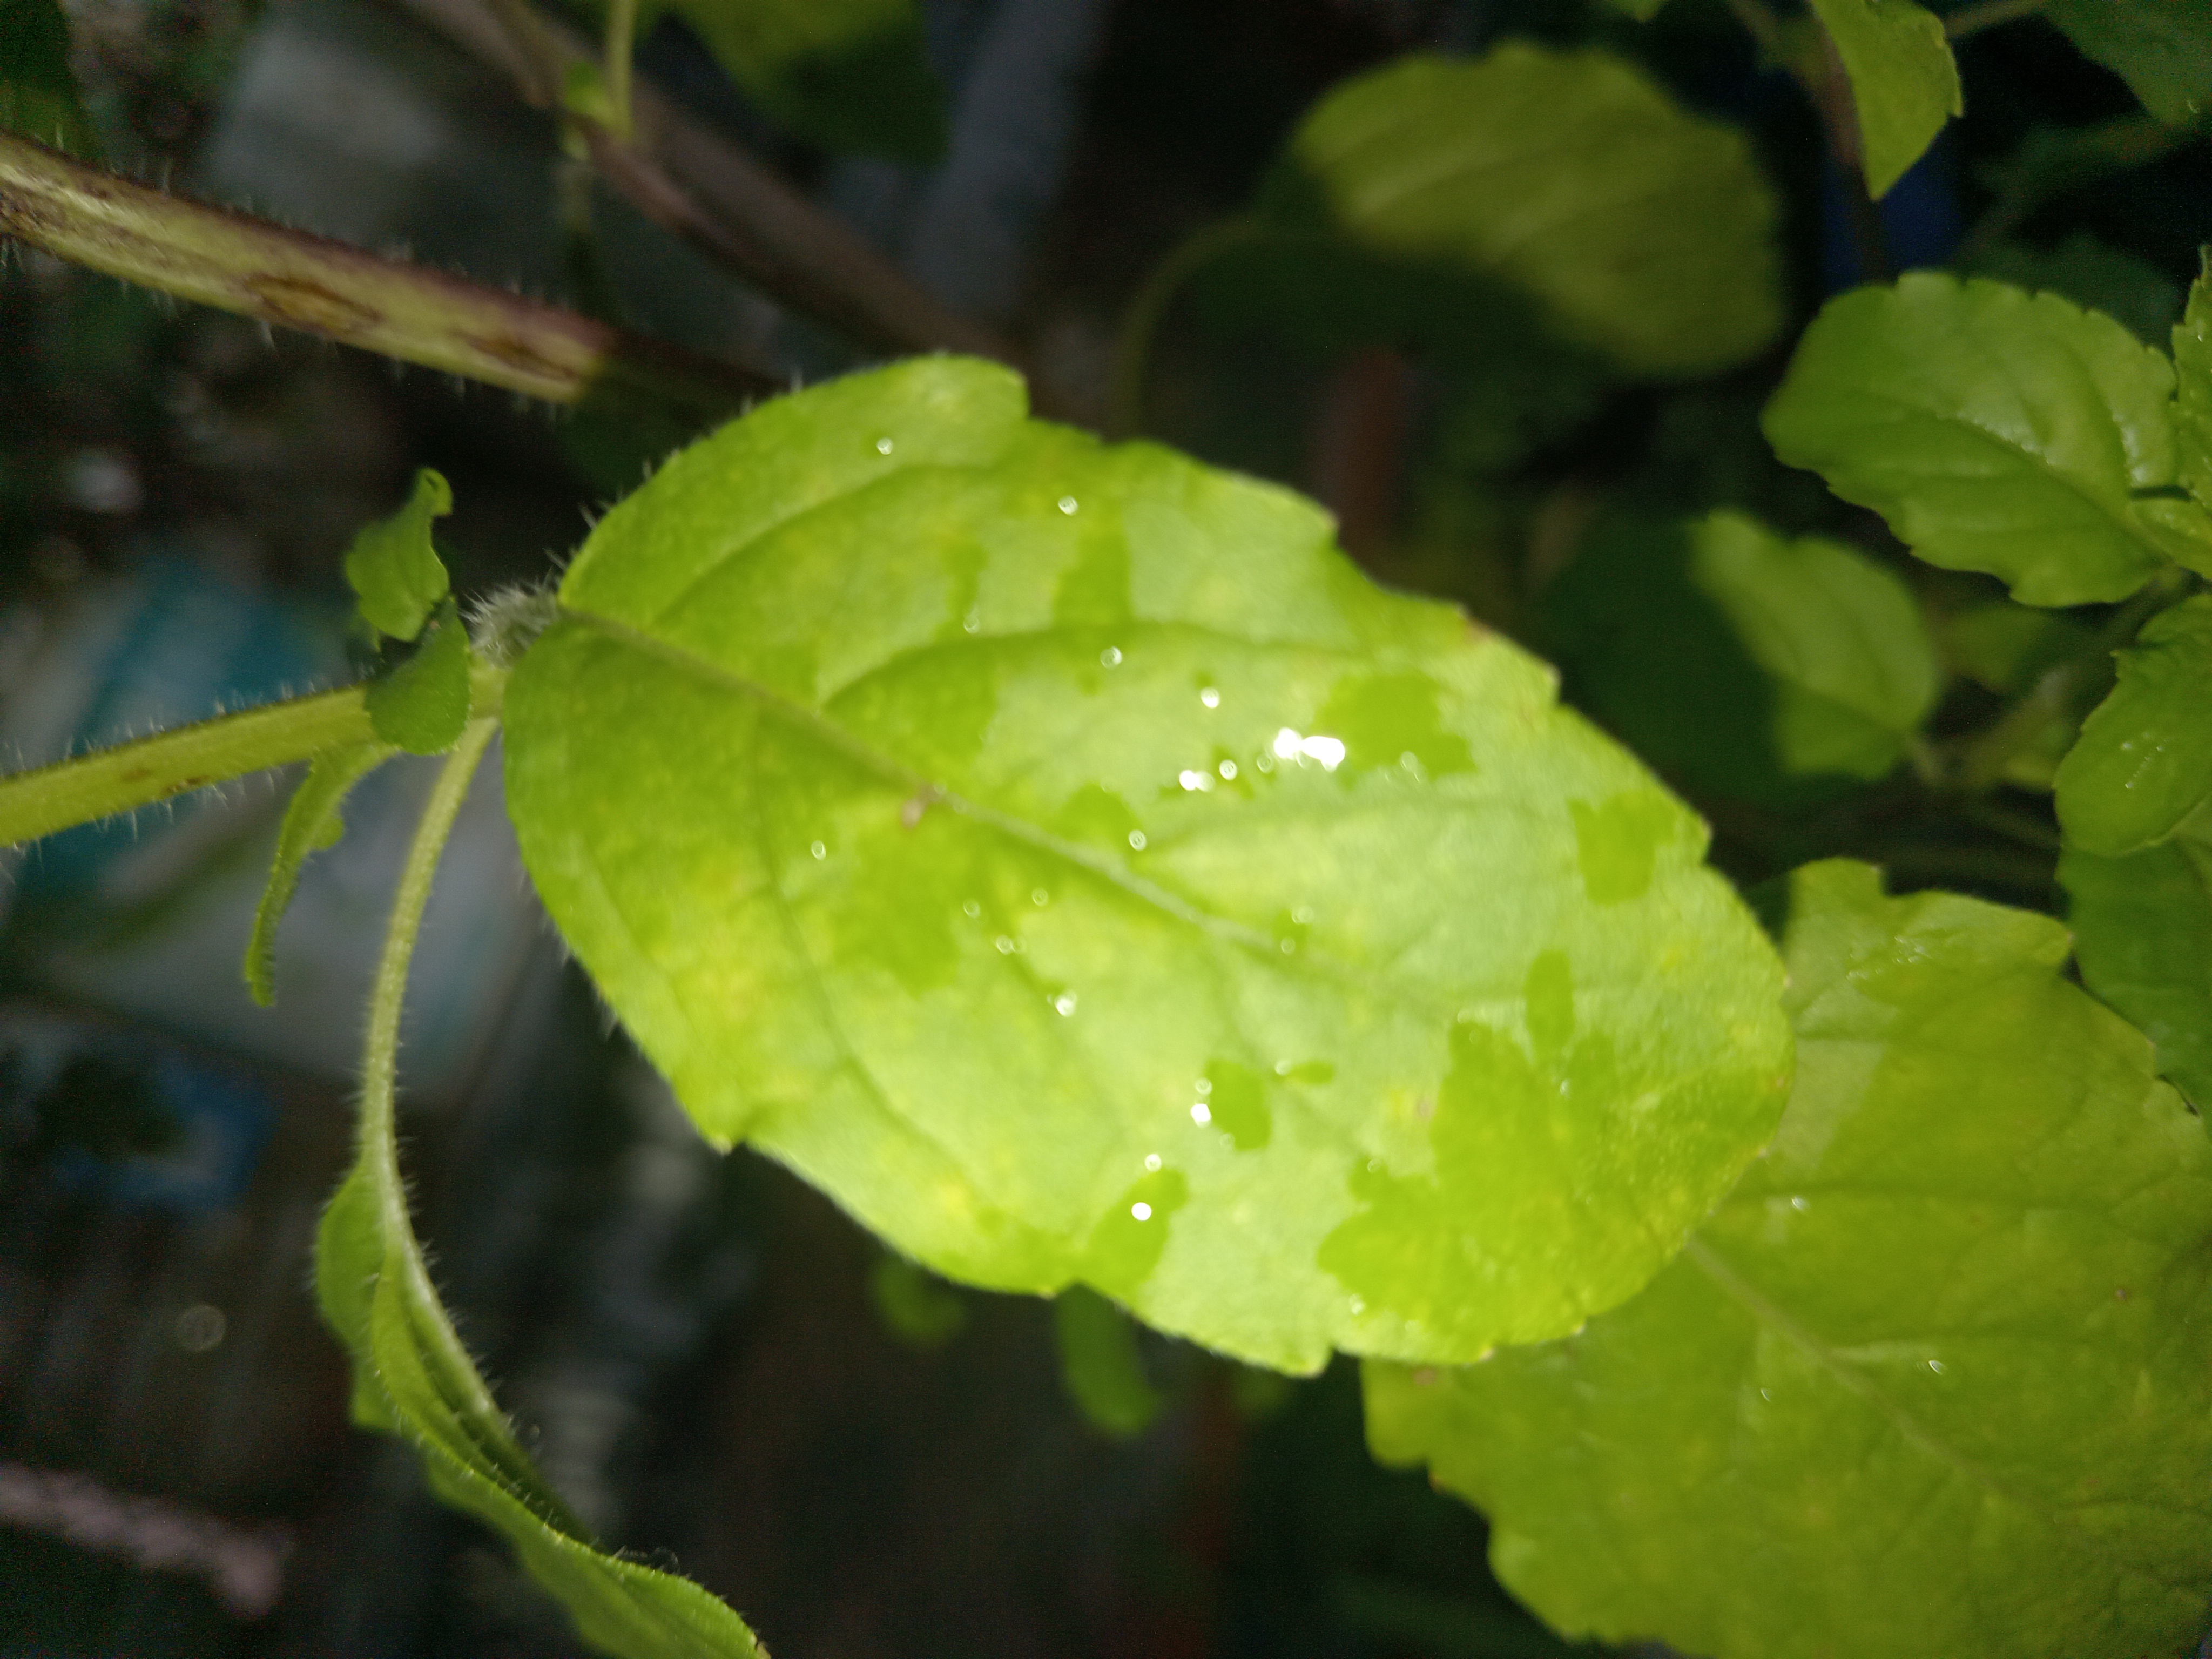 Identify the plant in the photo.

tulshi
